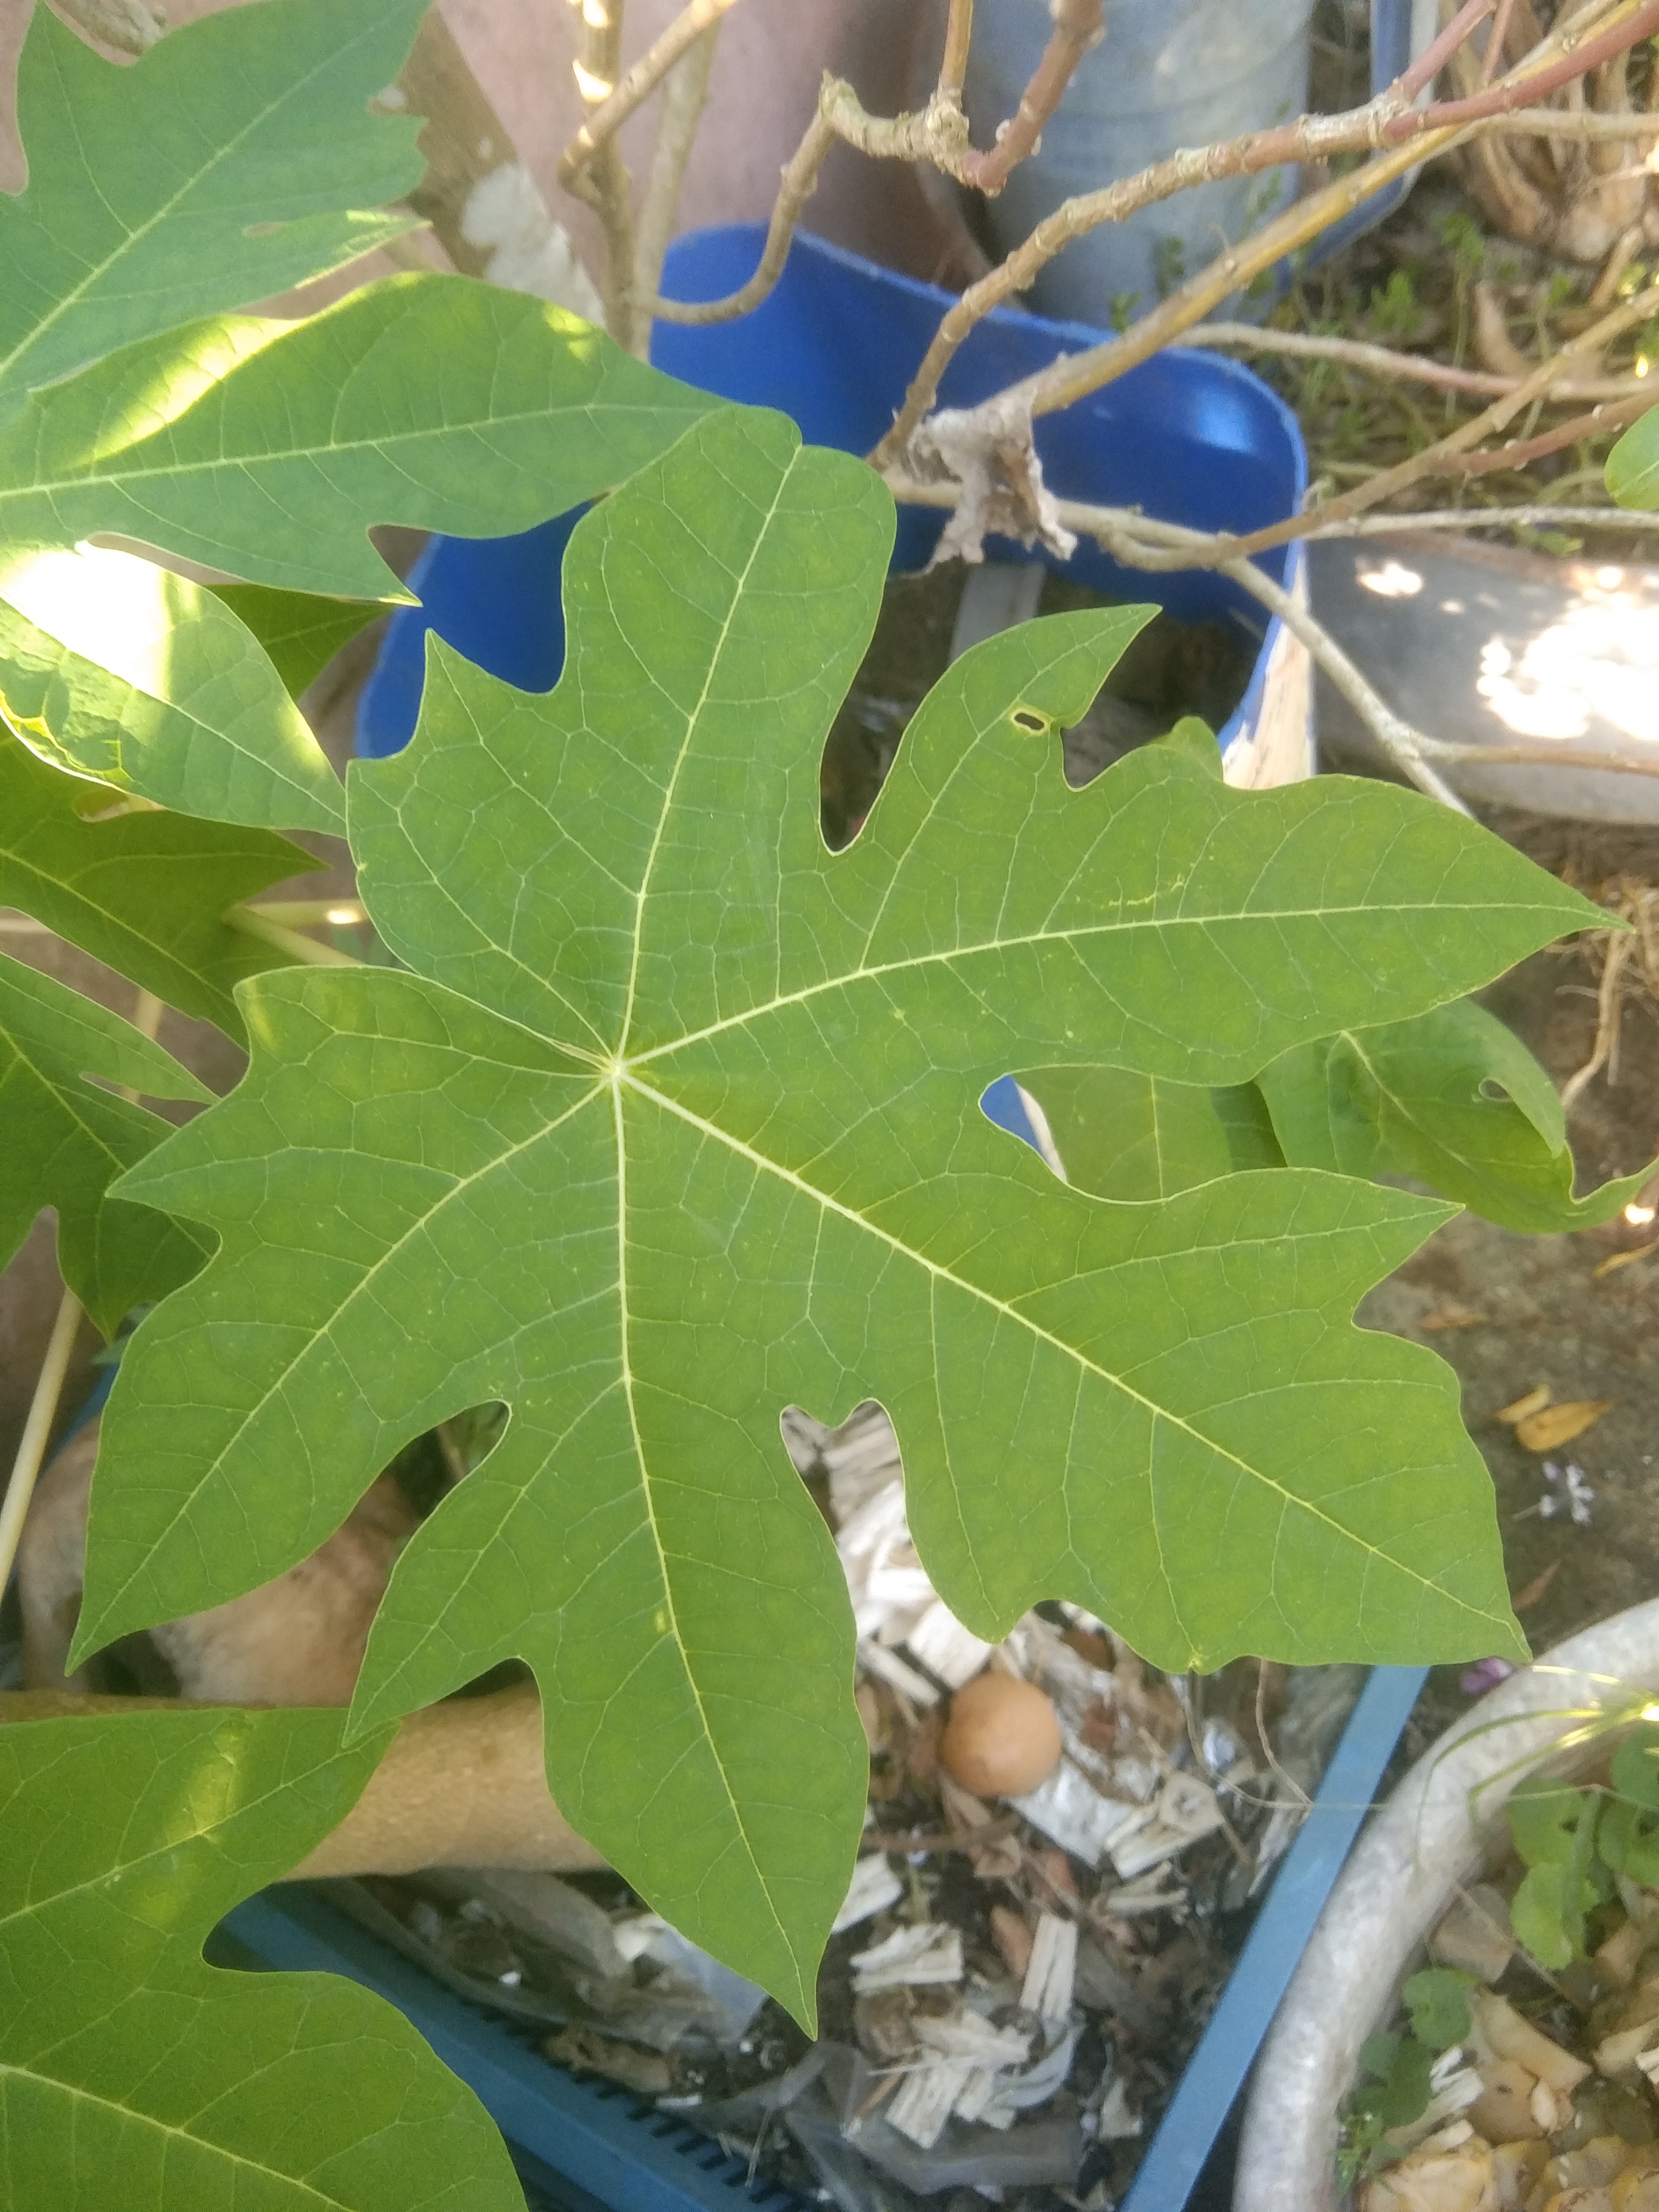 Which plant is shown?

papaya
